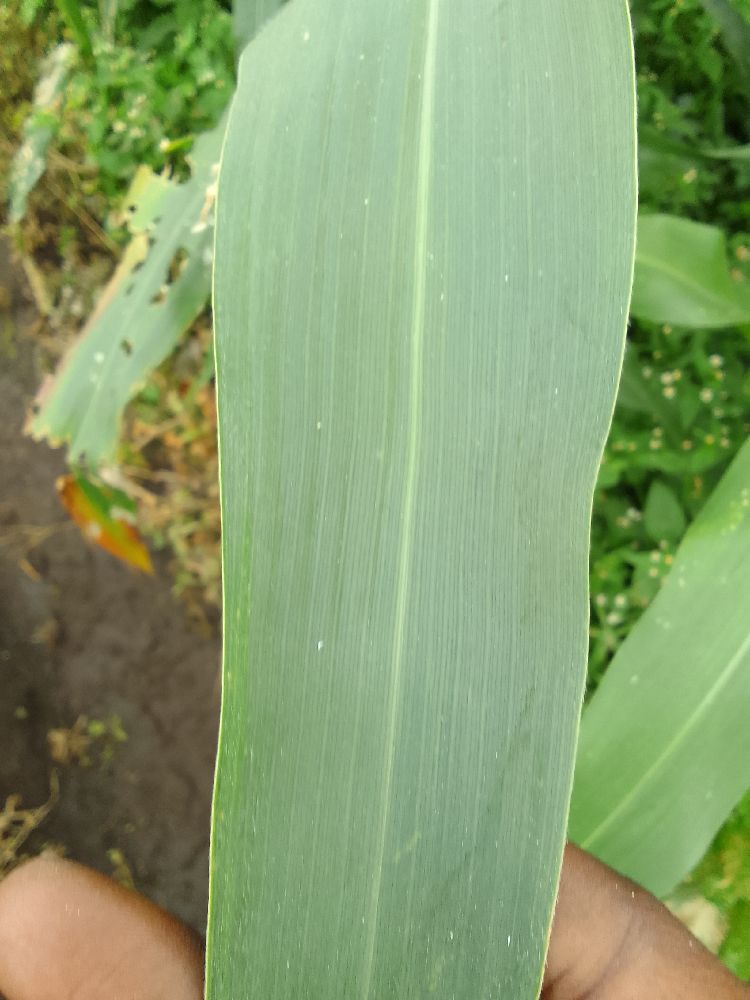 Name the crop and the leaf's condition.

maize, healthy
